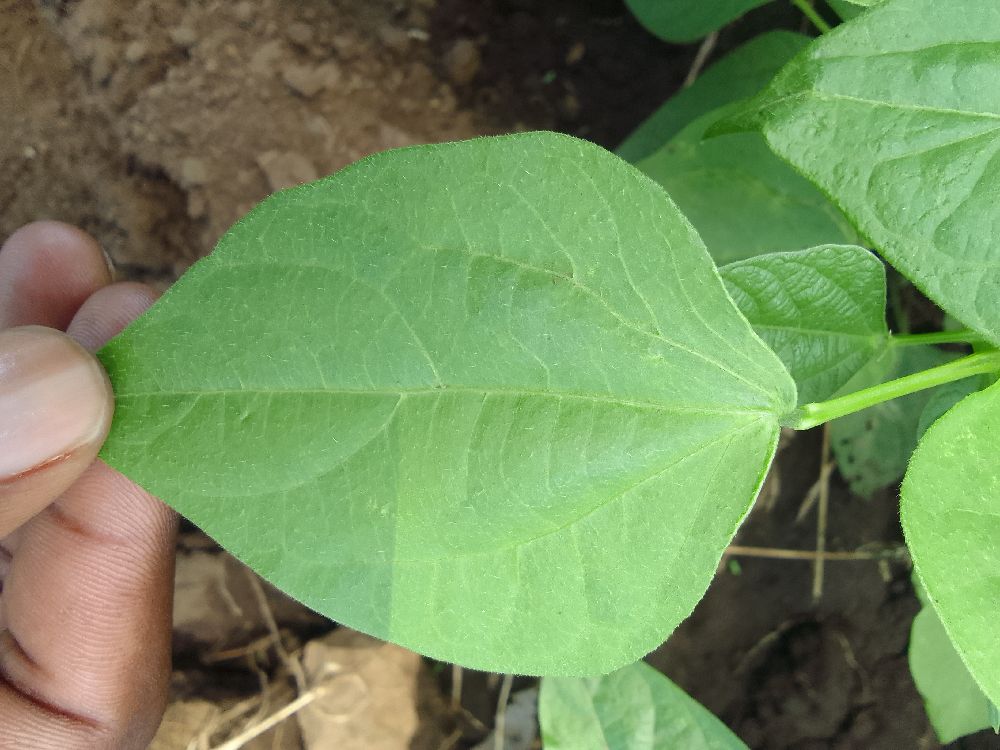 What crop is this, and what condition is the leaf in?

common bean, healthy
